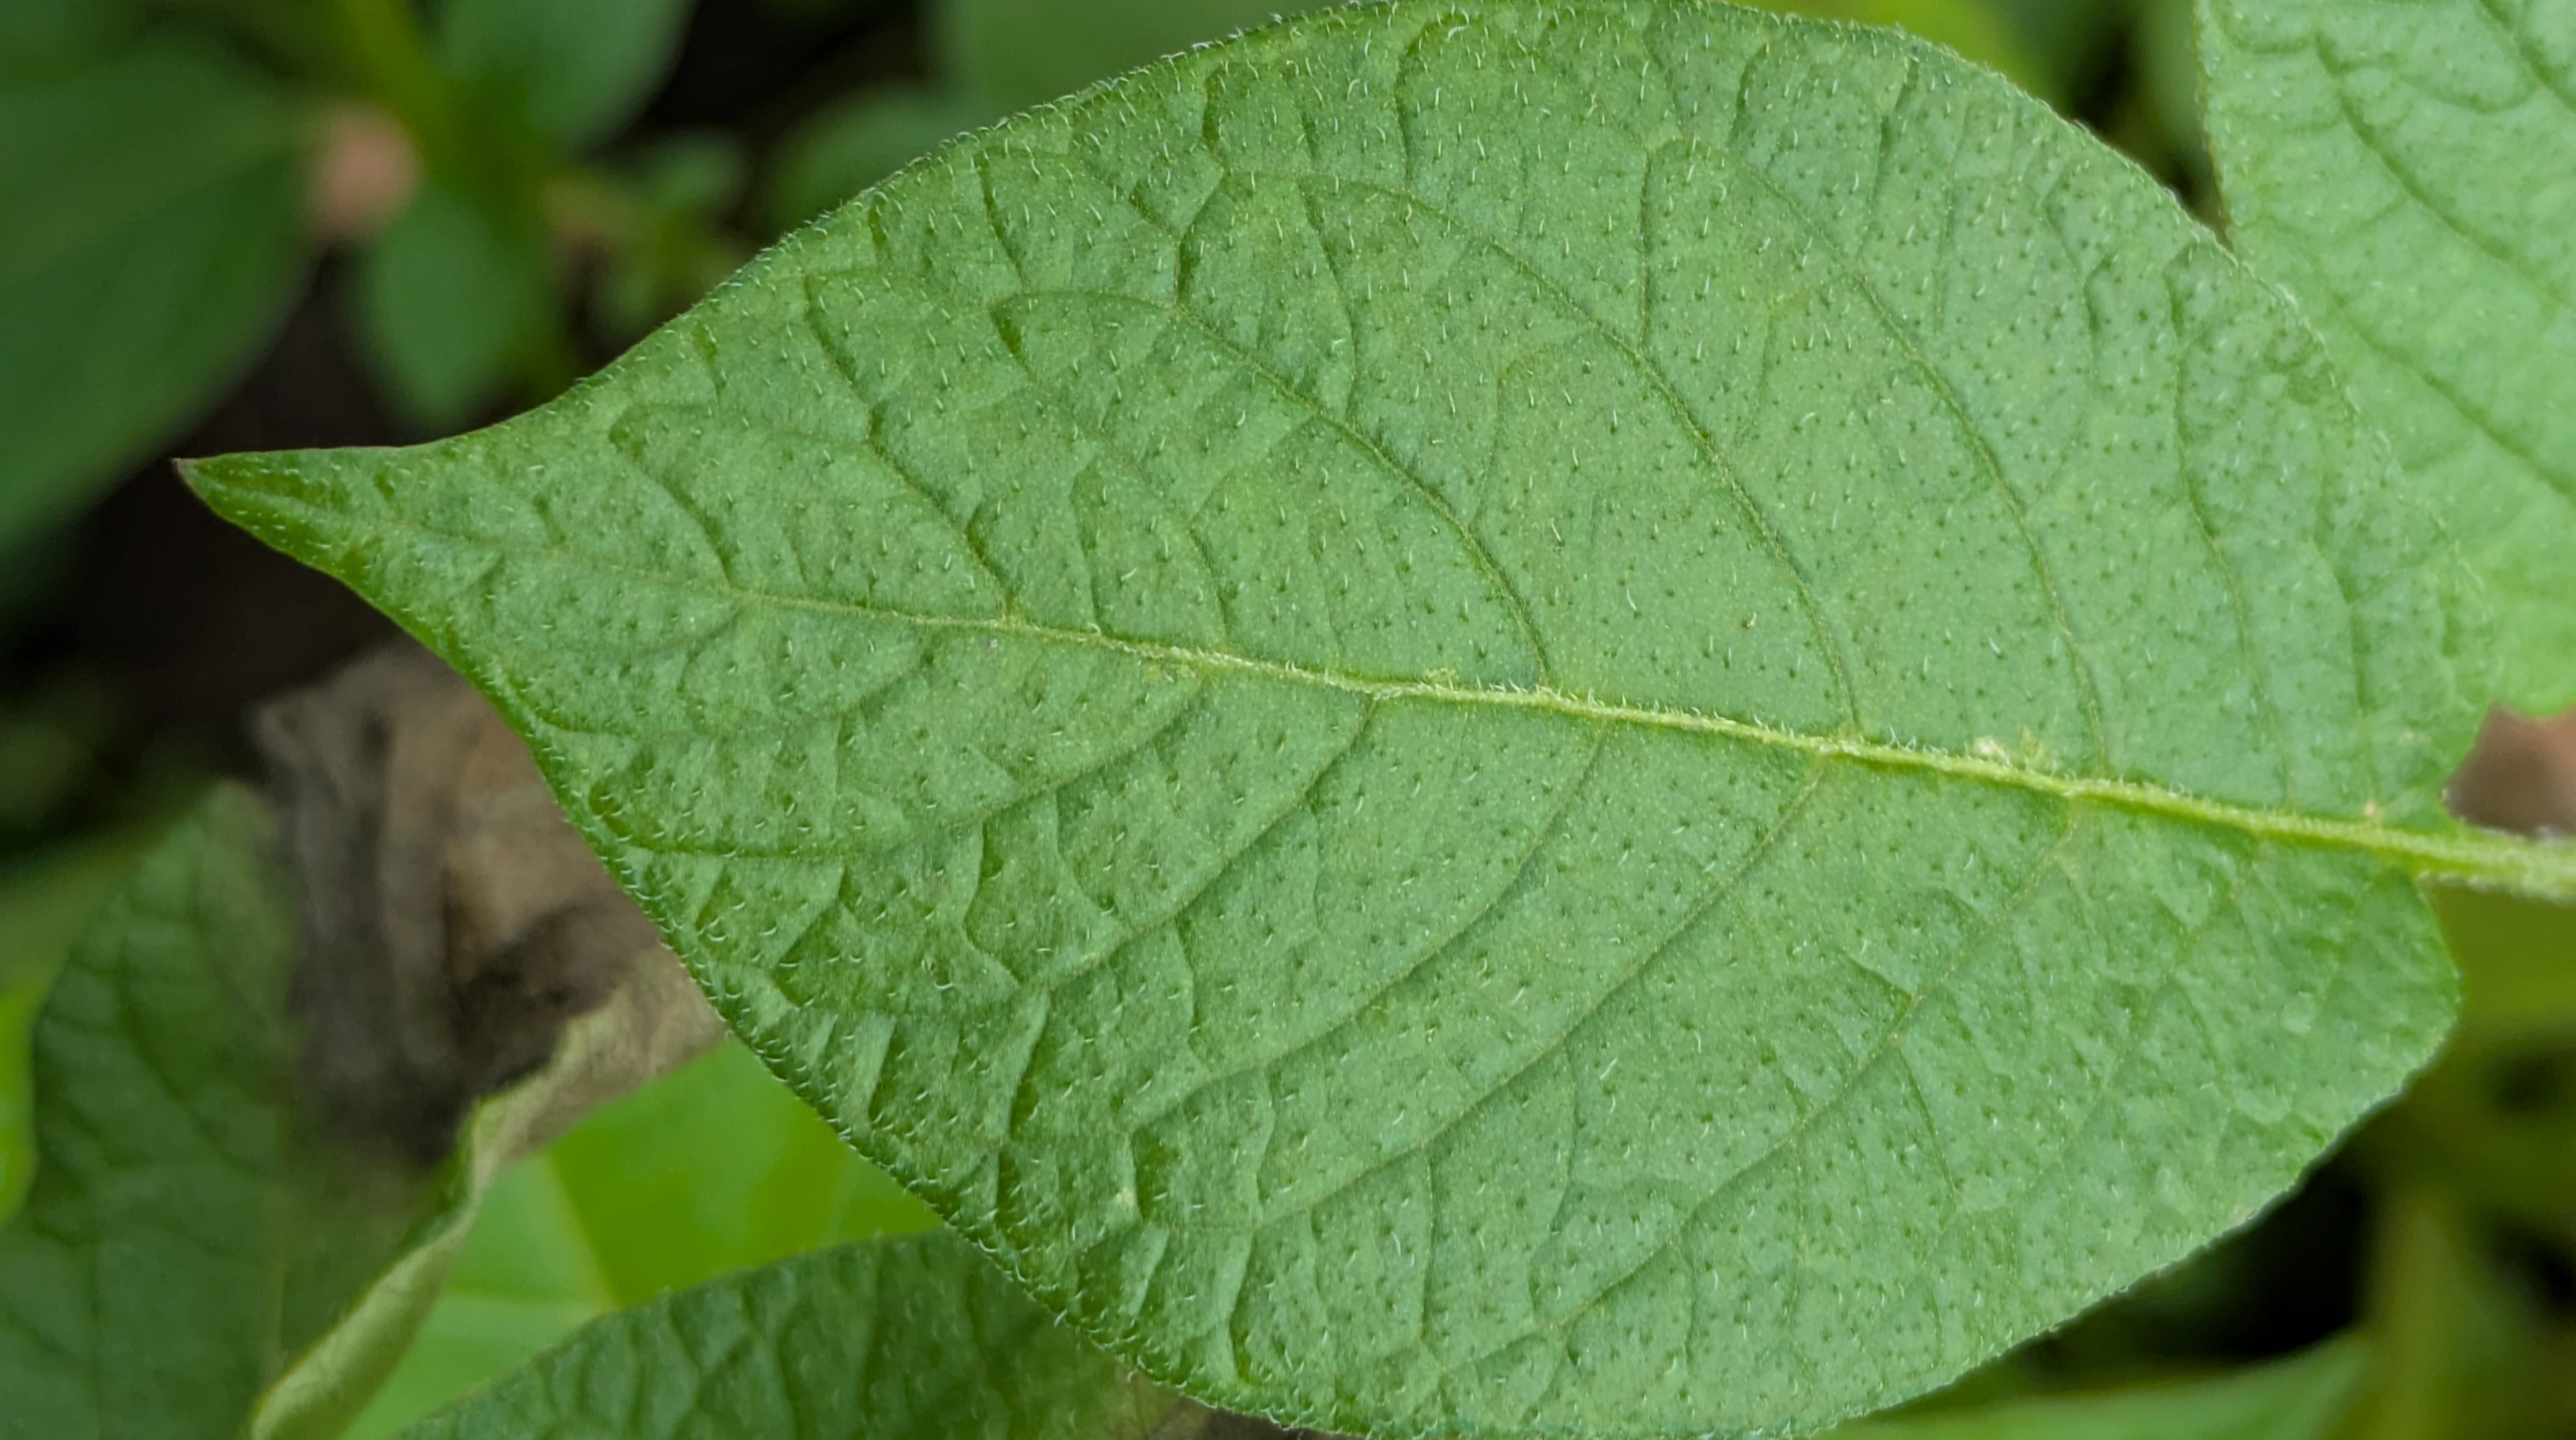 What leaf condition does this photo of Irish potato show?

healthy
